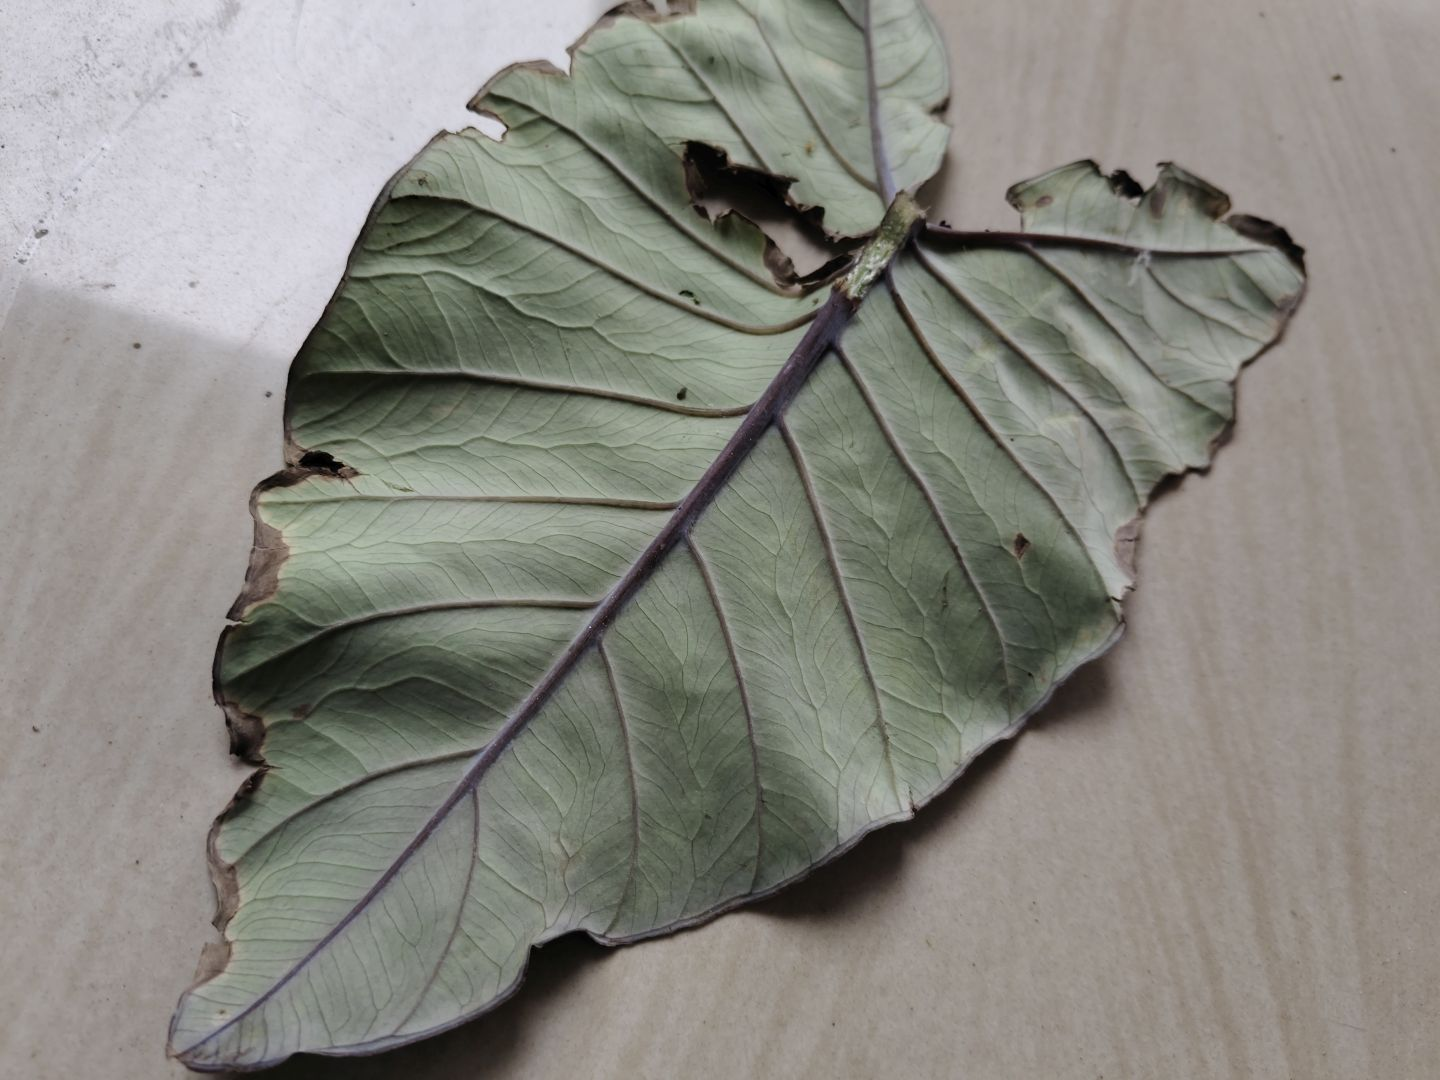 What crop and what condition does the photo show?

taro, leaf blight
